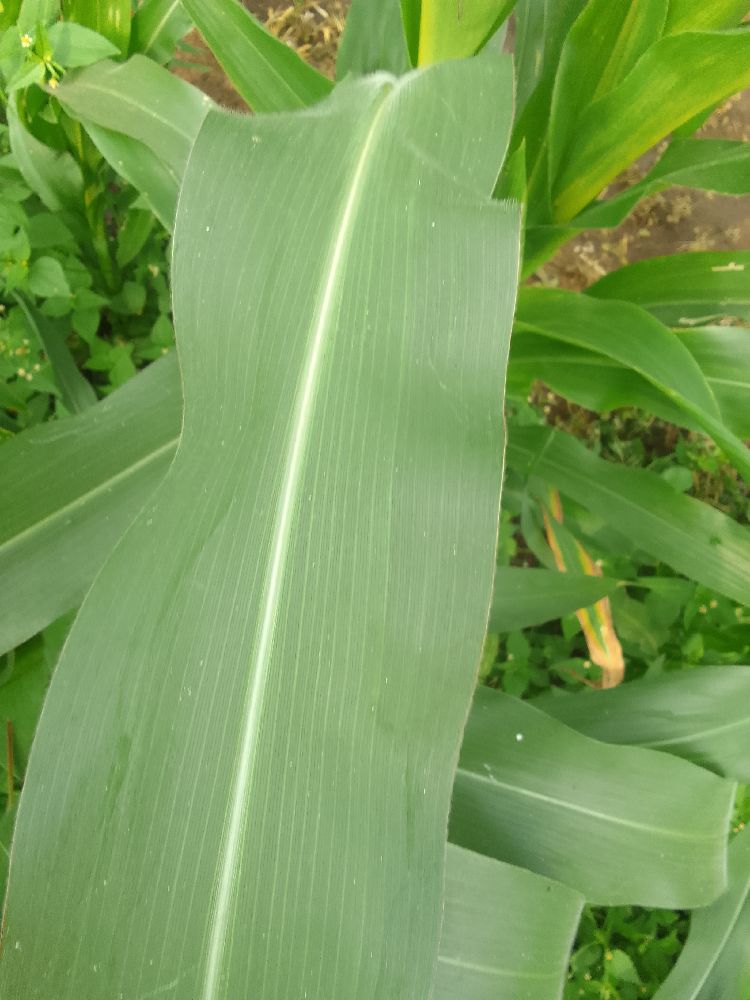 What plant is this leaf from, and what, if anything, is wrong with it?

maize, healthy
